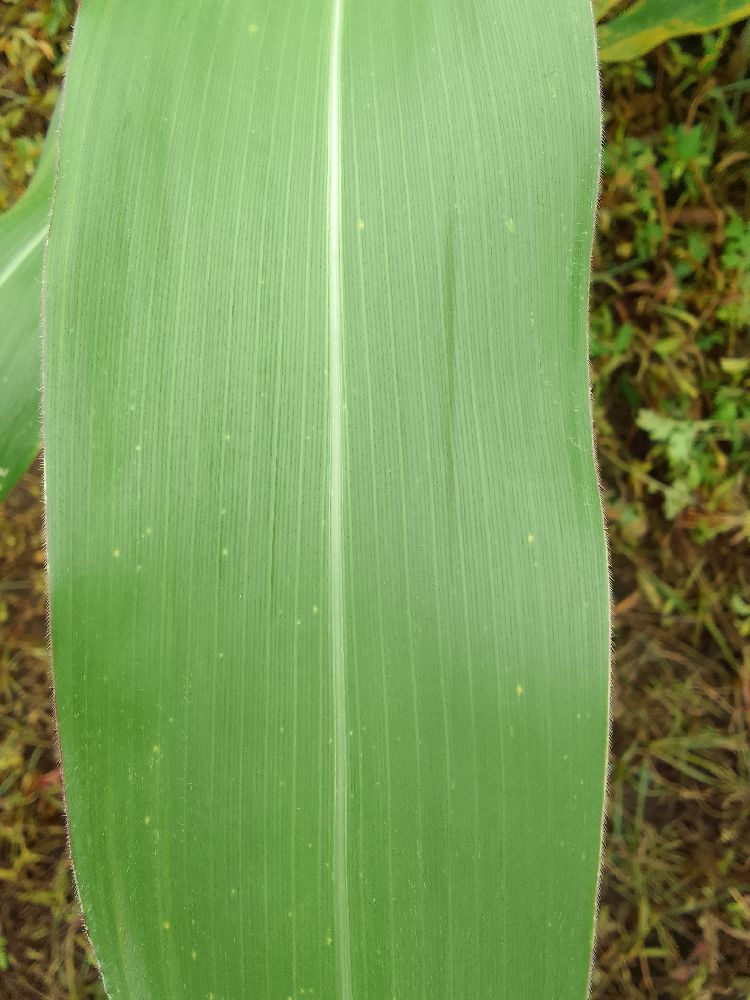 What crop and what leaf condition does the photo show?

maize, healthy
